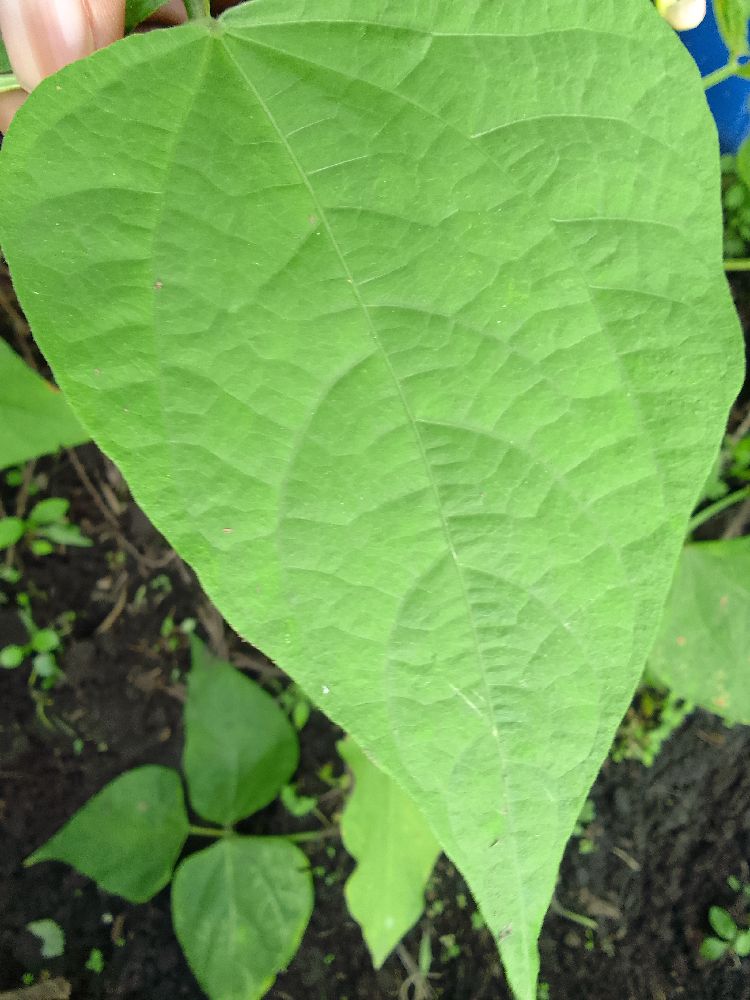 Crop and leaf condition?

common bean, healthy
